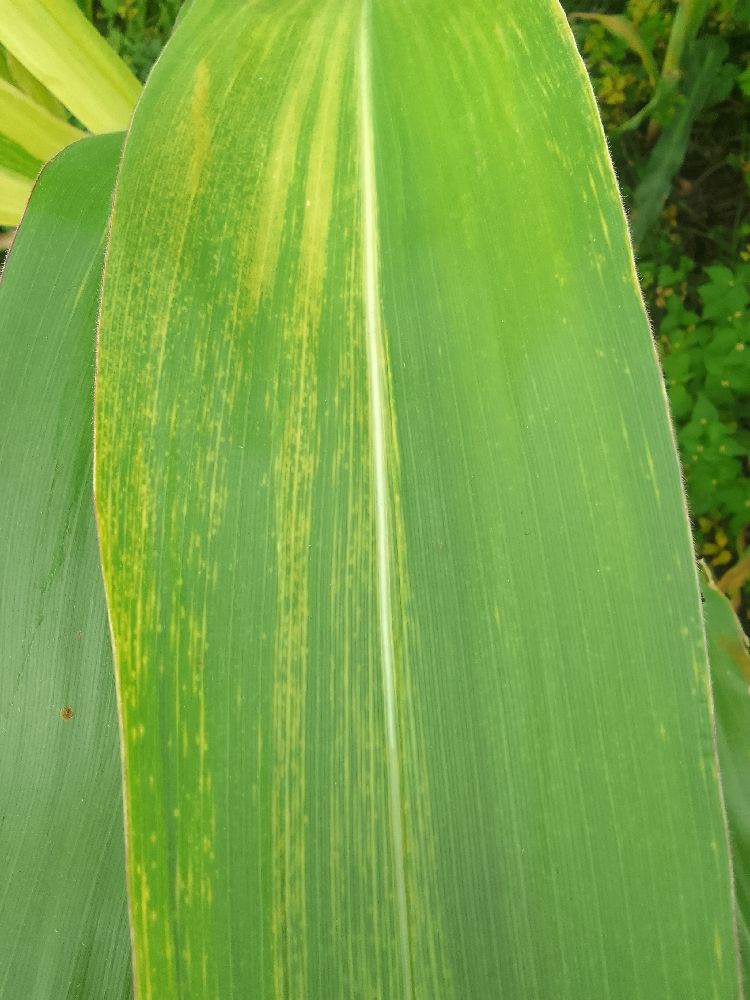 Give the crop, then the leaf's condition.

maize, maize lethal necrosis
